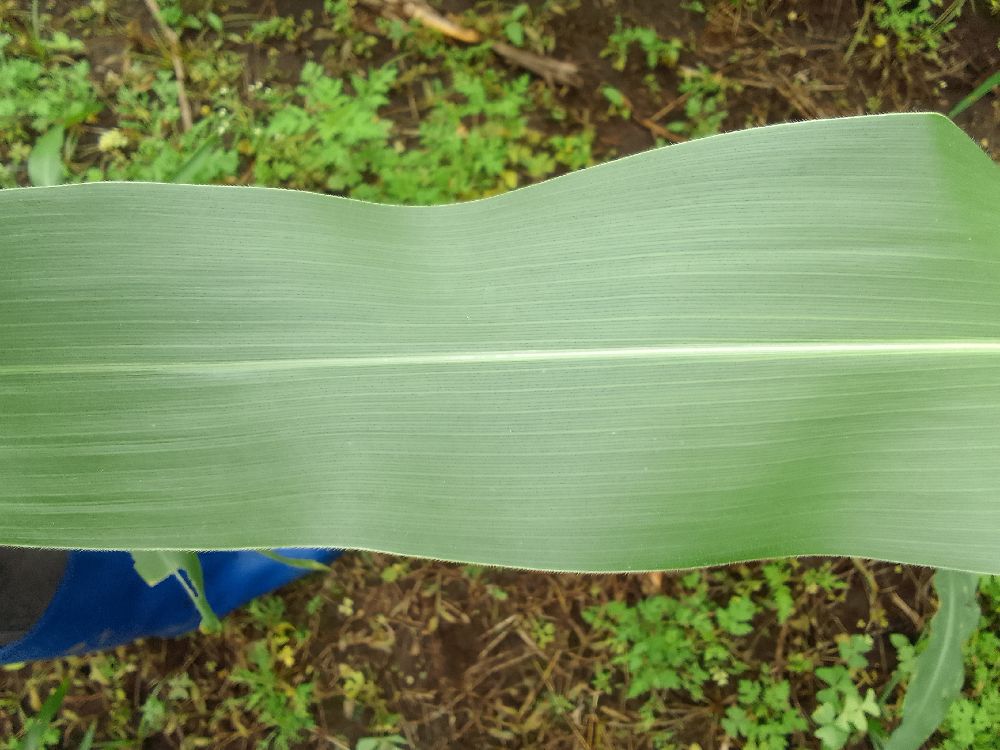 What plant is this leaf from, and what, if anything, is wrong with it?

maize, healthy
